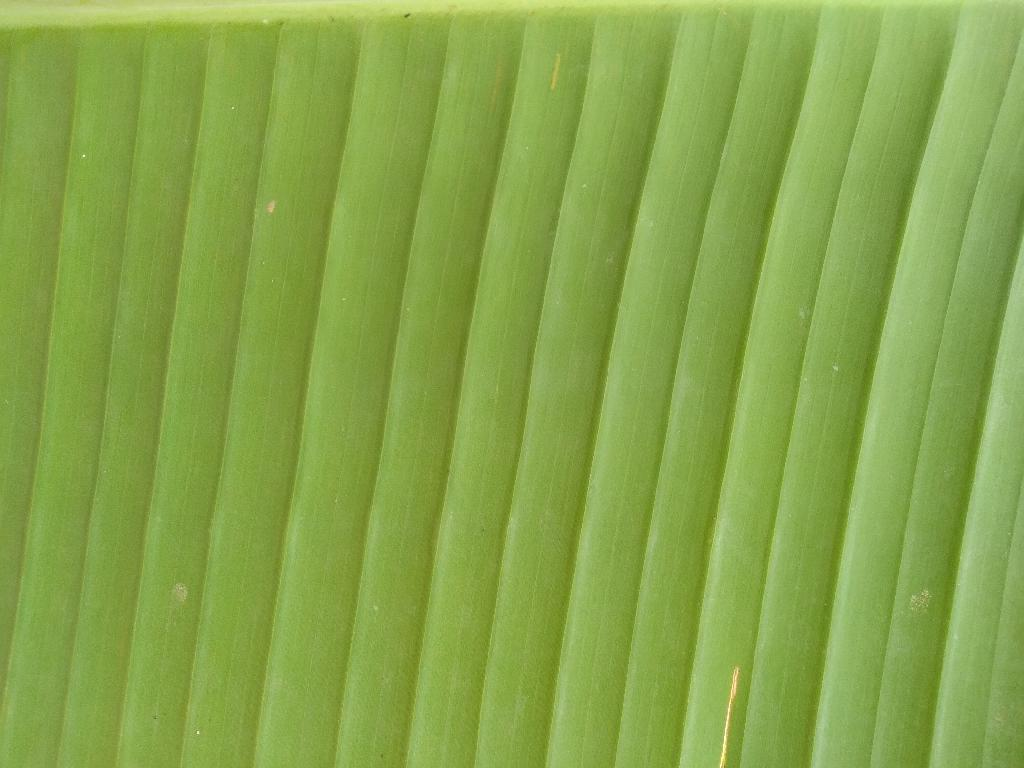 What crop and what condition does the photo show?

banana, healthy
